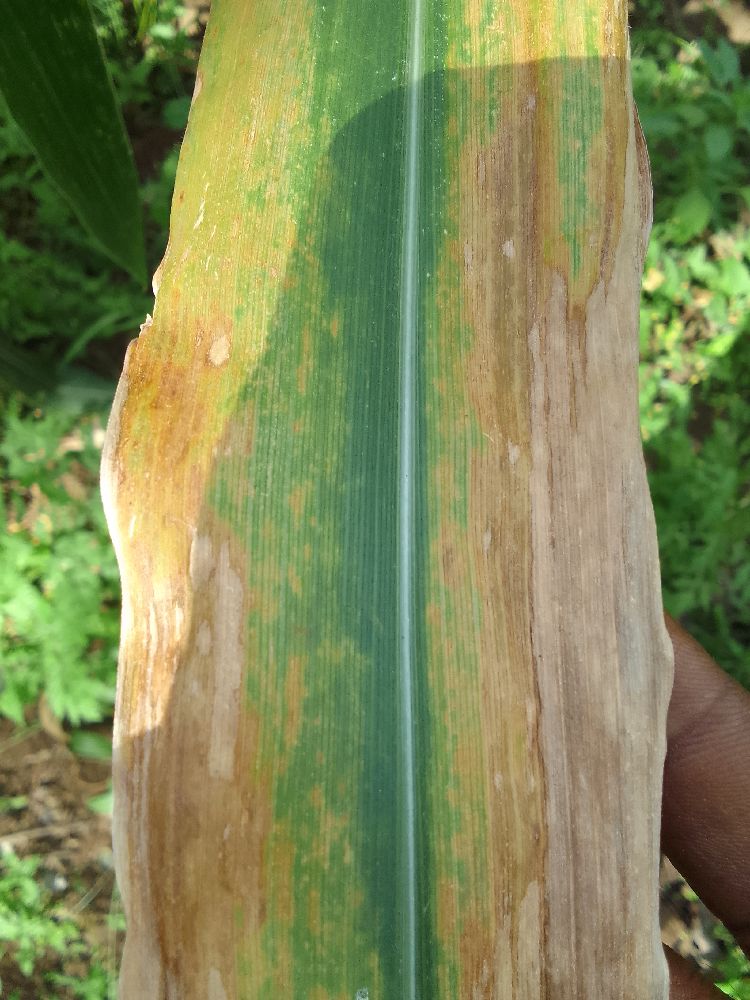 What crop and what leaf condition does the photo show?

maize, maize lethal necrosis
